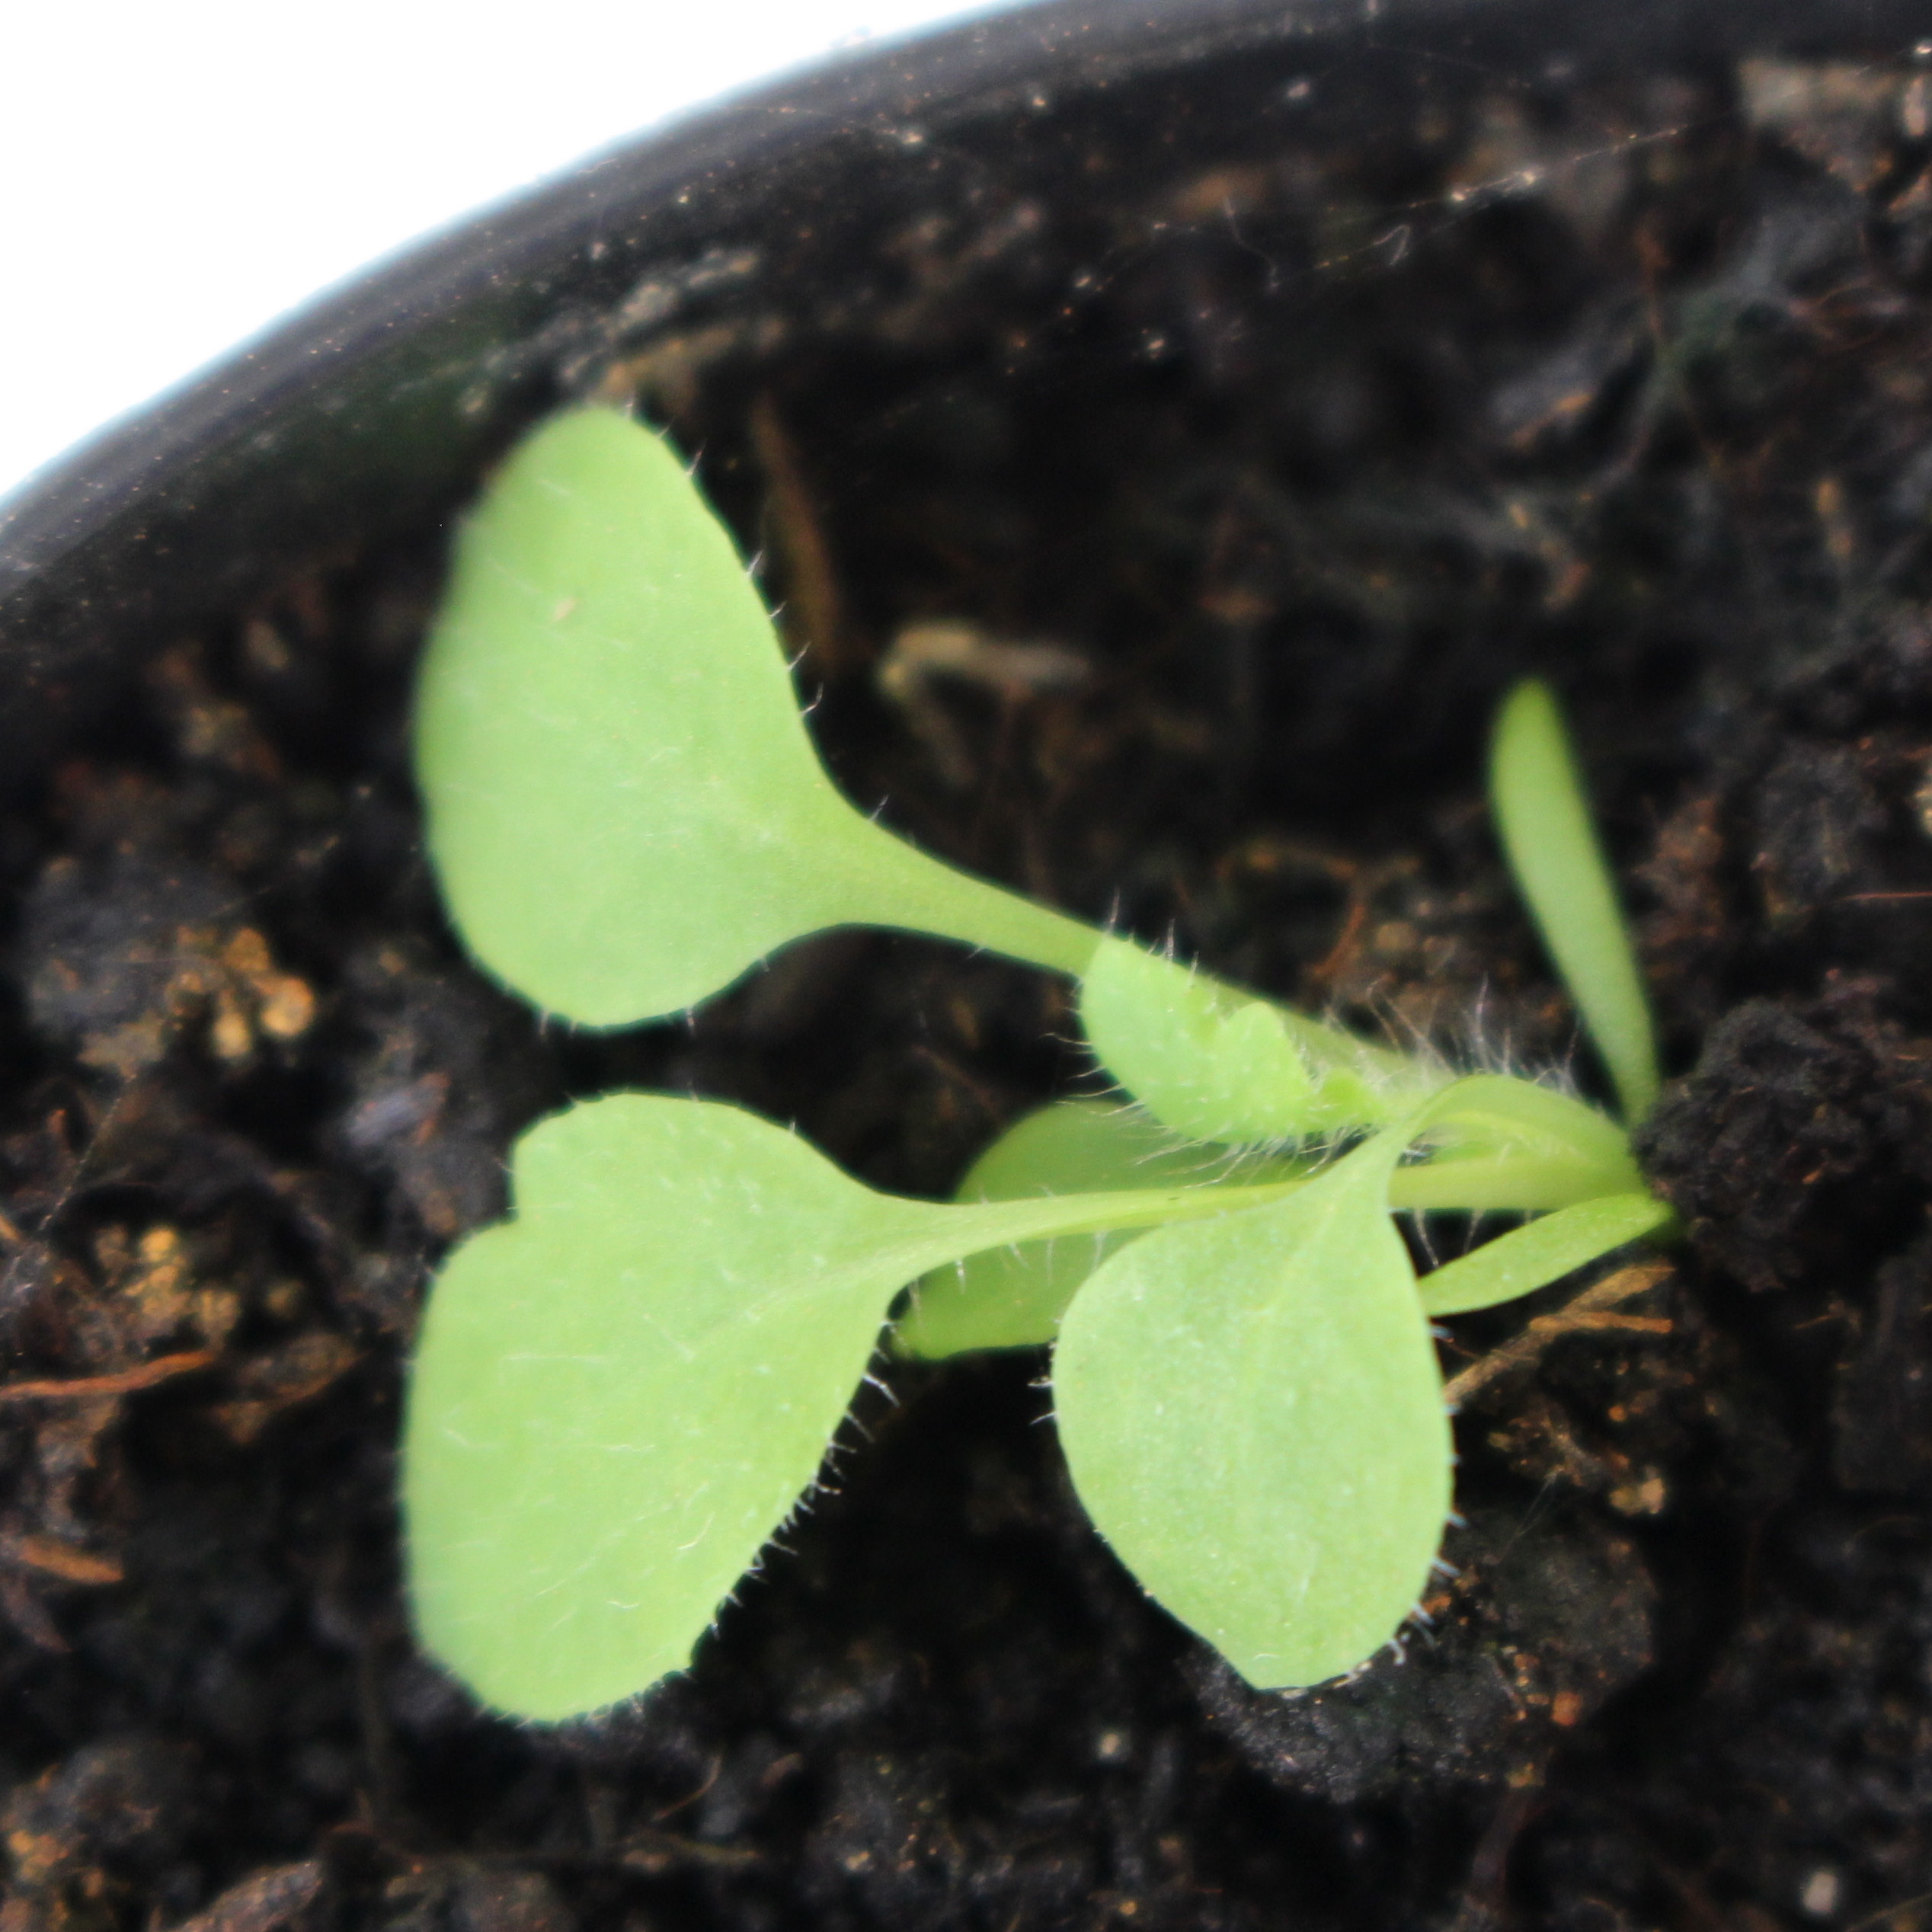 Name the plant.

Papaver rhoeas
